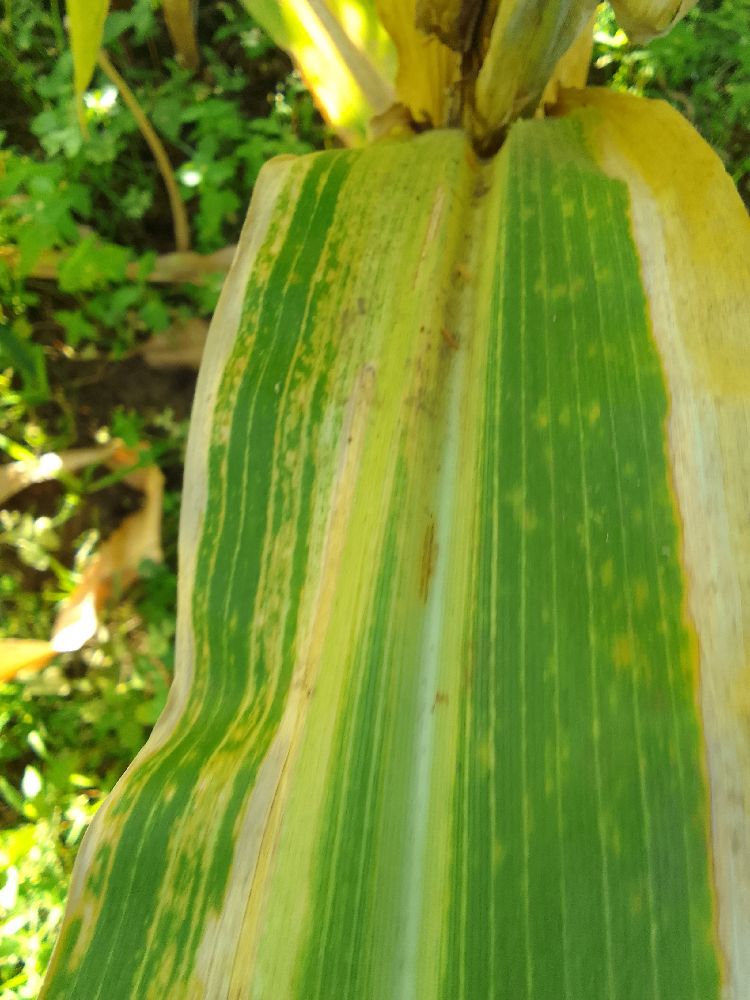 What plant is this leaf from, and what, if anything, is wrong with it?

maize, maize lethal necrosis
